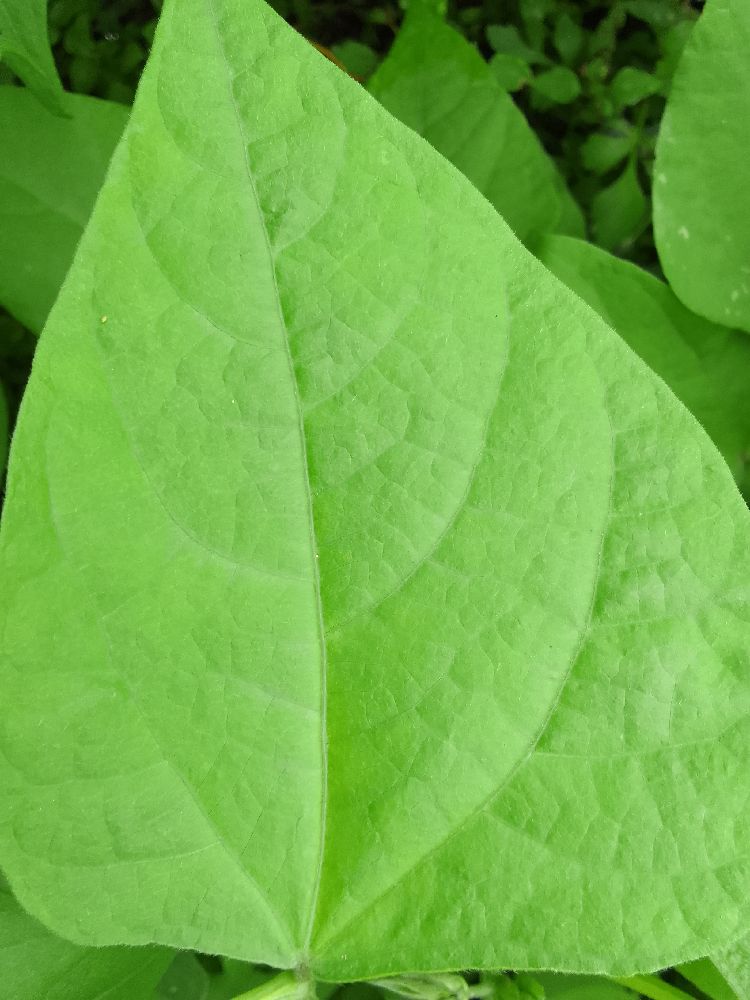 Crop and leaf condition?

common bean, healthy
